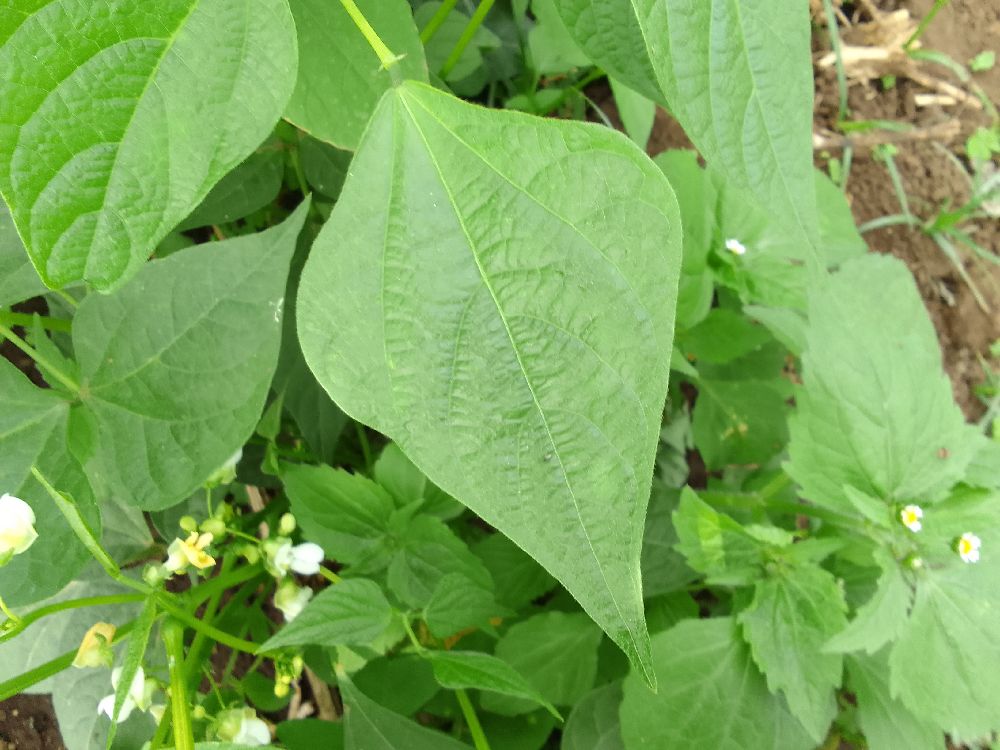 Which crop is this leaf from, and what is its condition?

common bean, healthy
